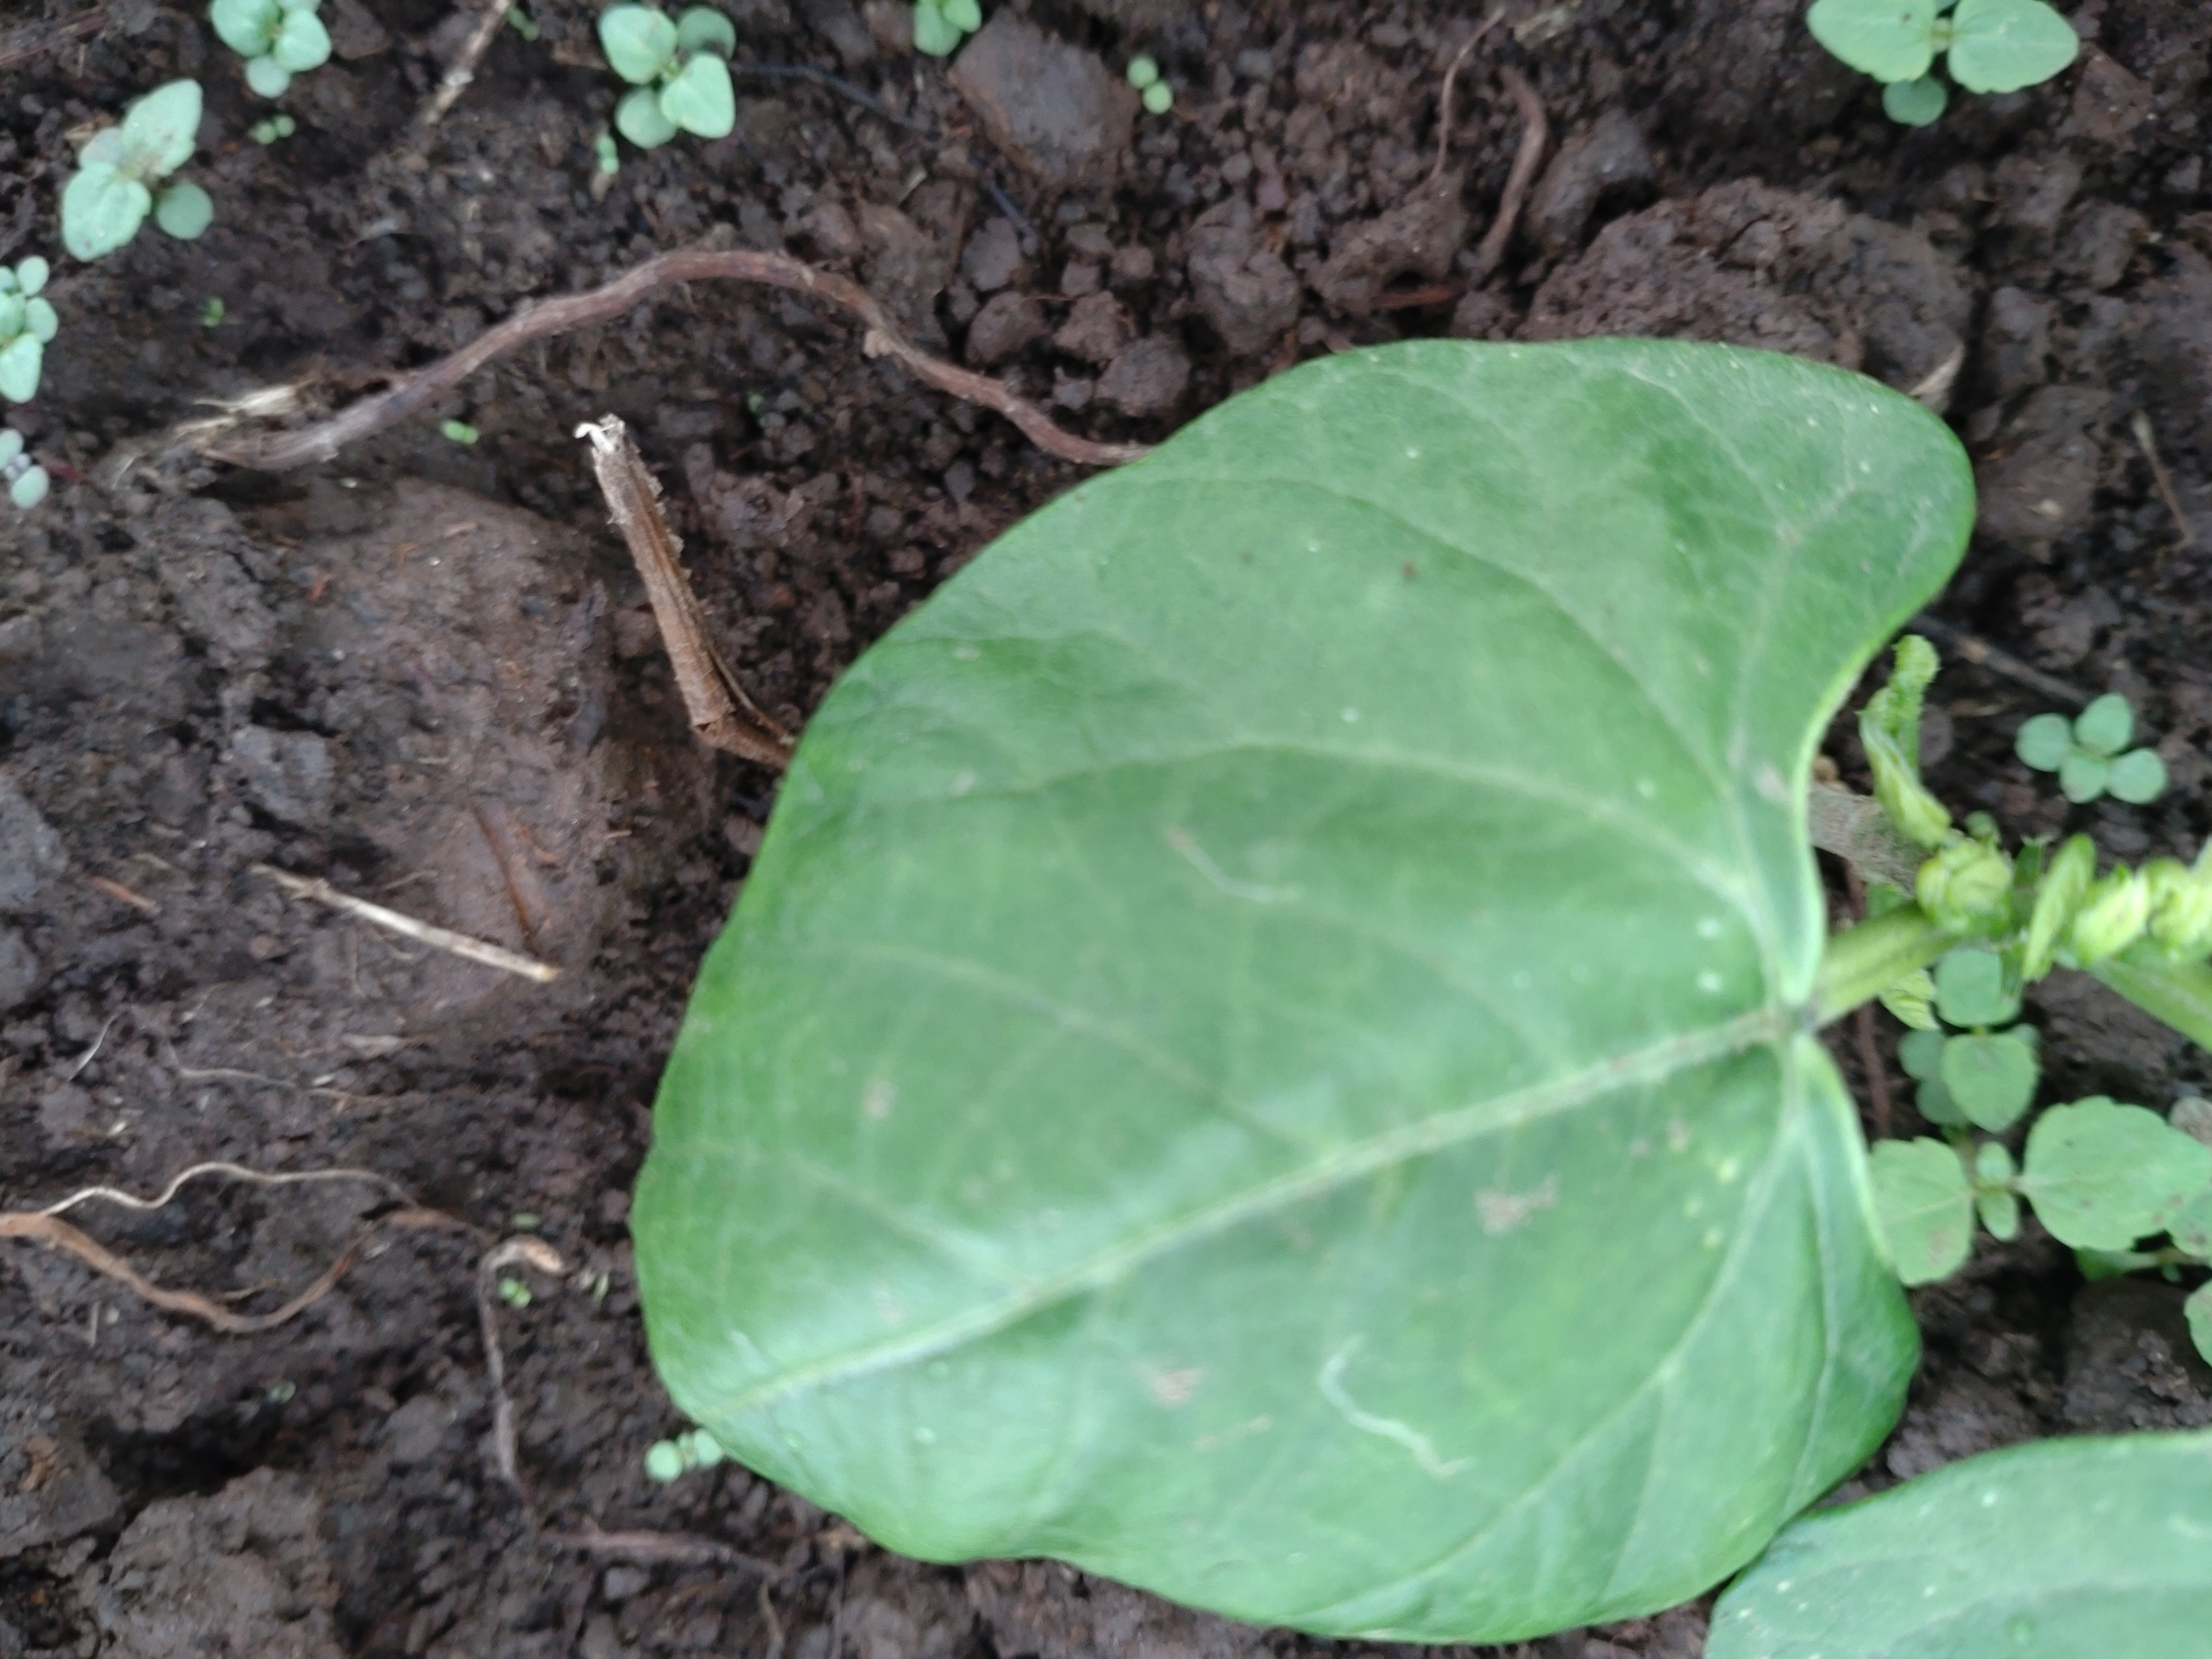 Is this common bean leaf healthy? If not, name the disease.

healthy
